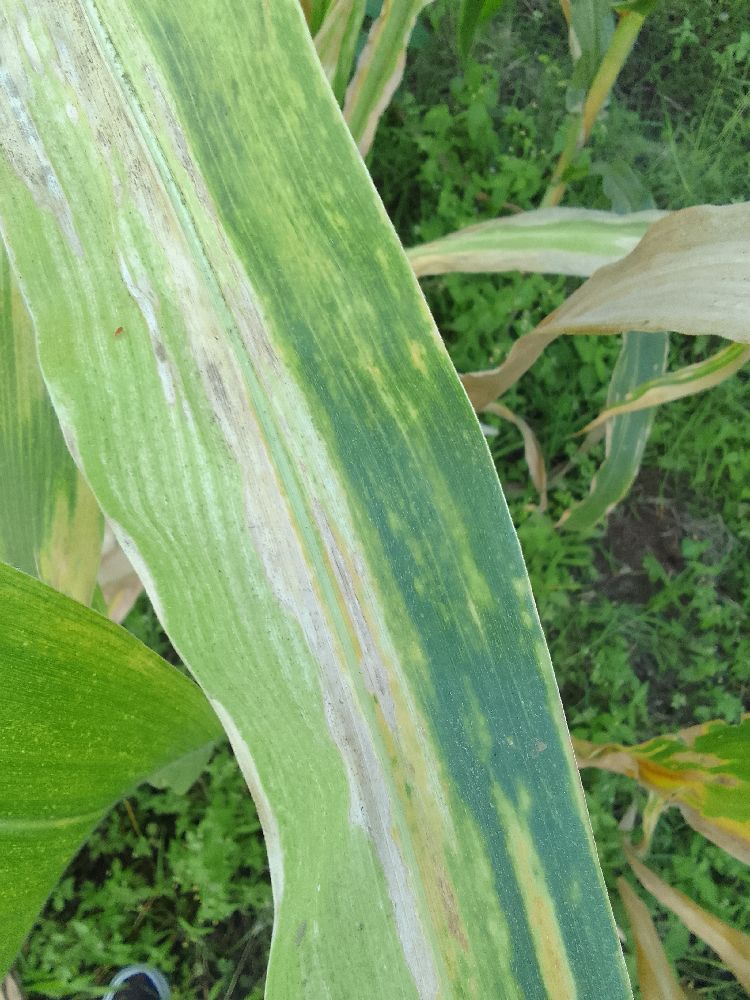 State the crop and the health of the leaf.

maize, maize lethal necrosis
